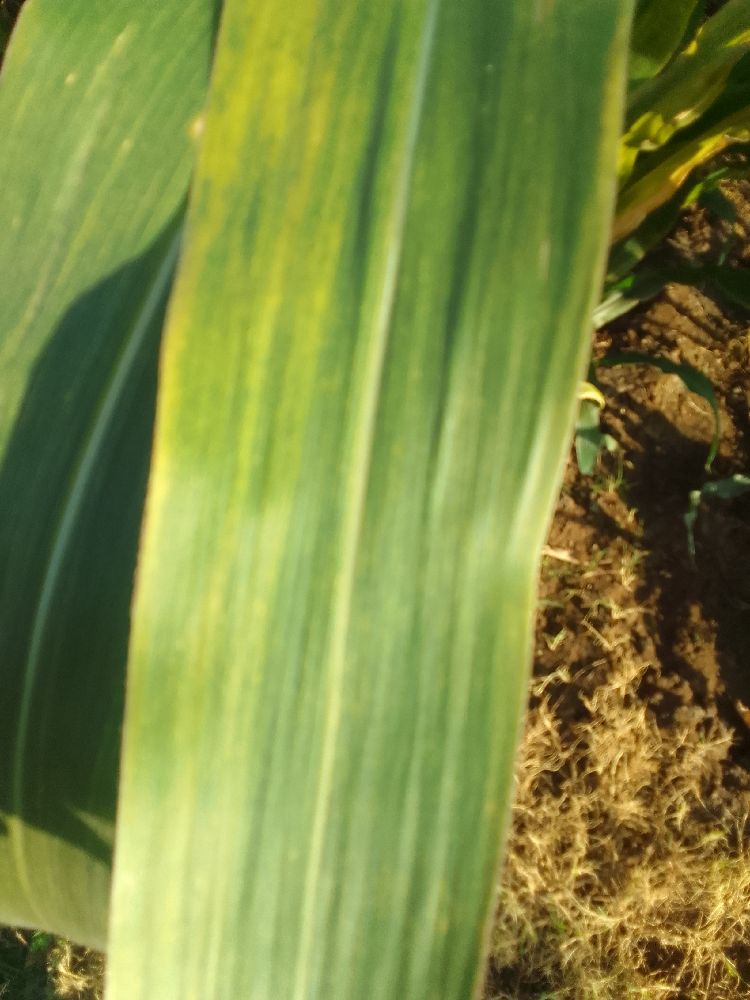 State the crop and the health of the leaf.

maize, maize lethal necrosis
